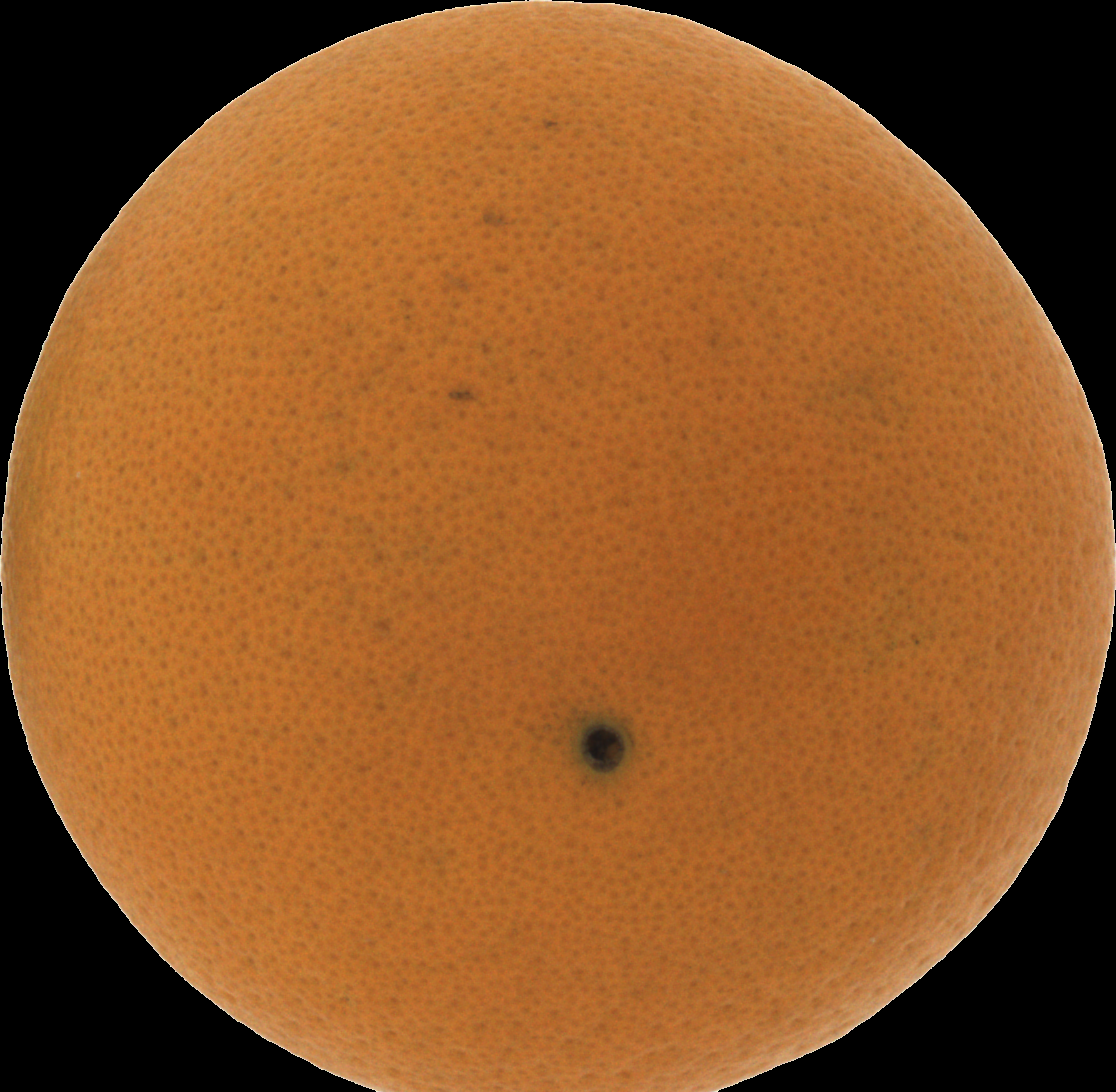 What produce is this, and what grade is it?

orange, good
